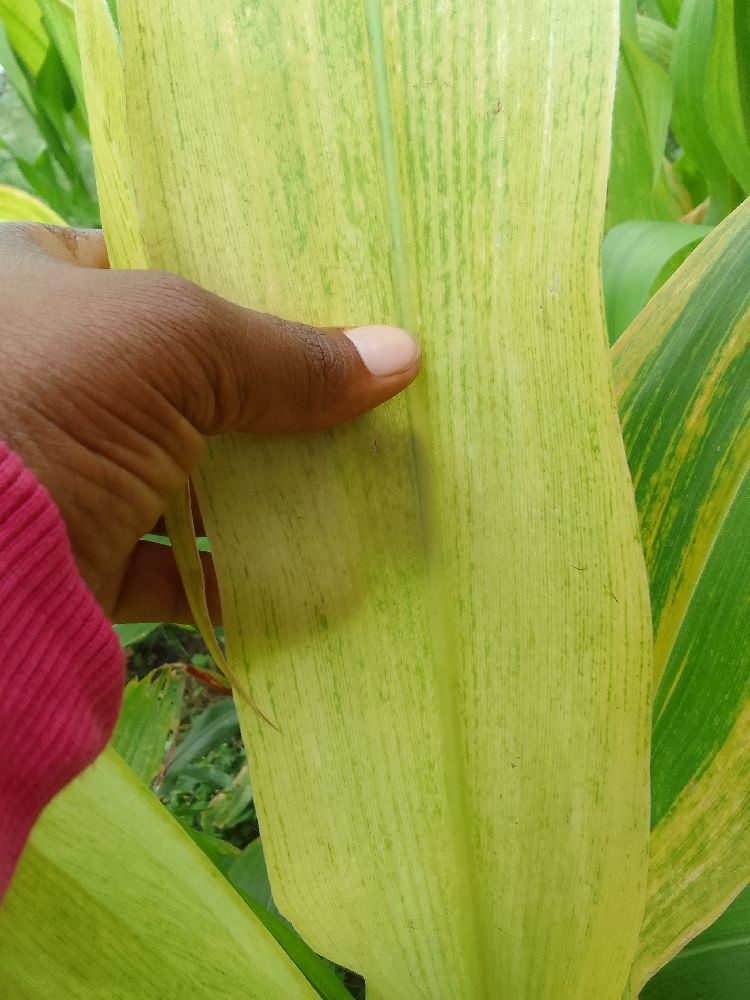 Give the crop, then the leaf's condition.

maize, maize lethal necrosis
